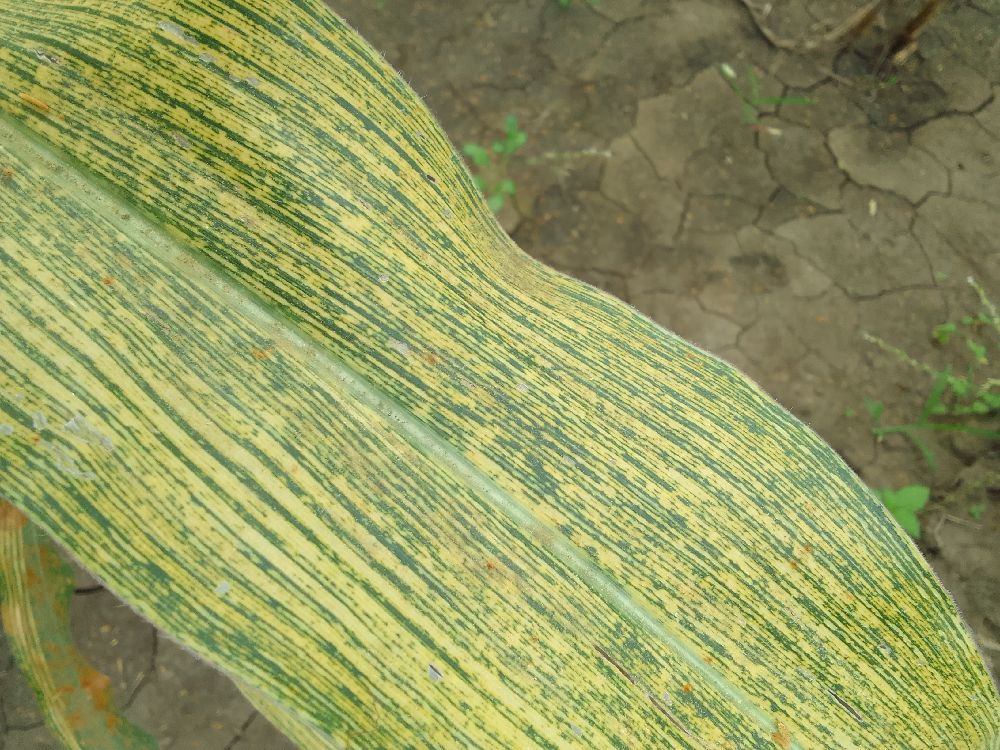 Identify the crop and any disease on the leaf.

maize, maize streak virus
